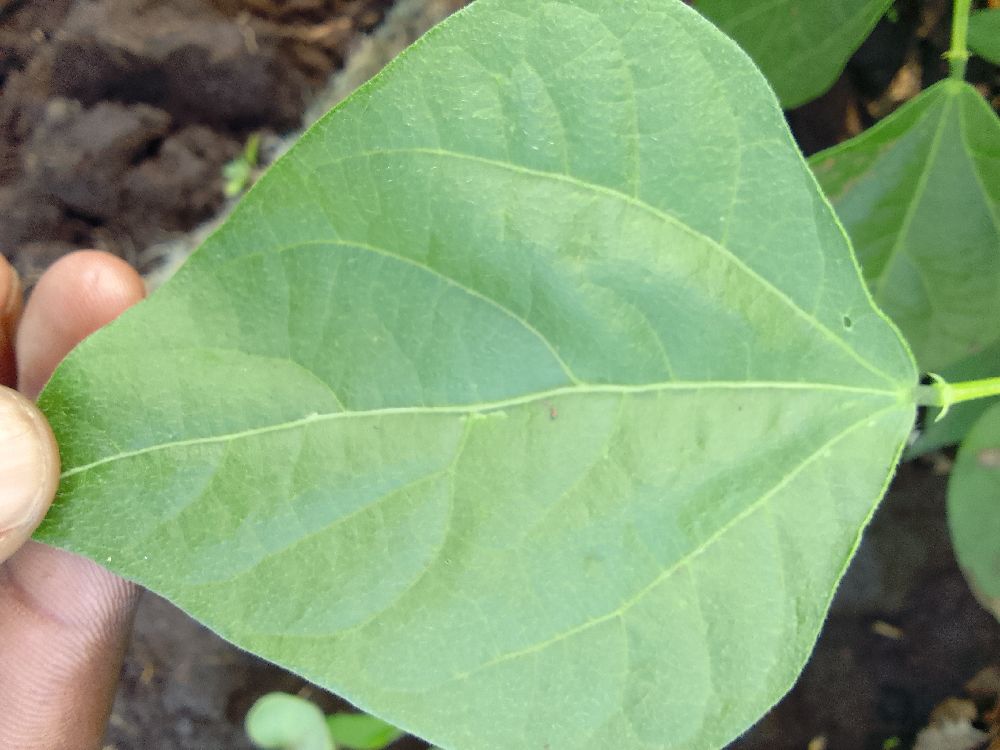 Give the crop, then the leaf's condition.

common bean, healthy
